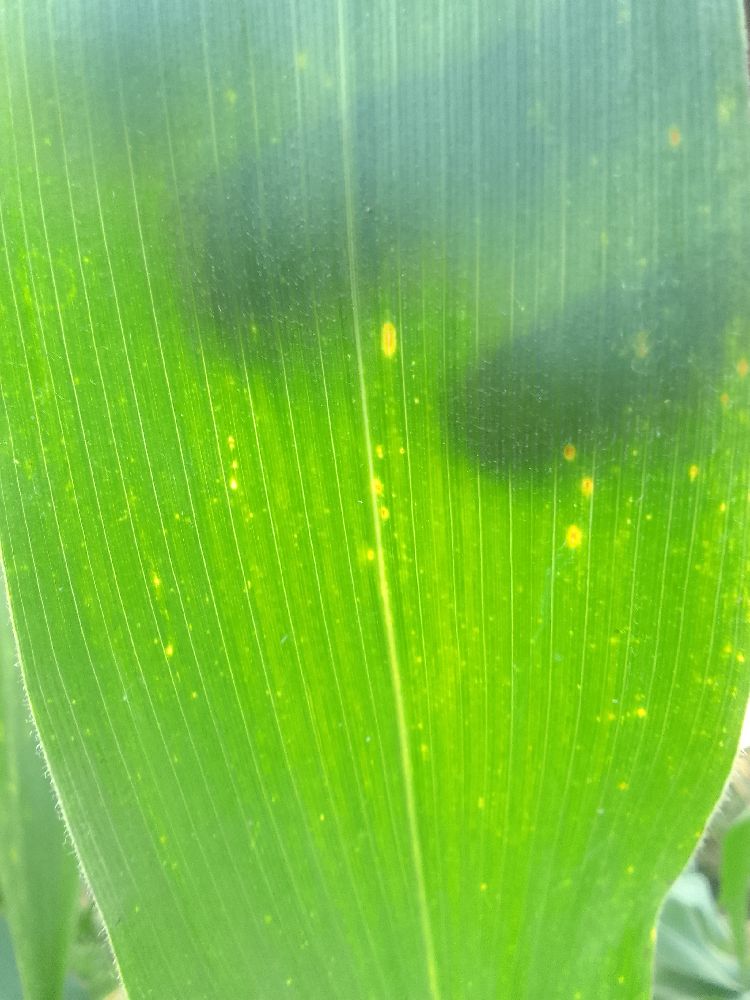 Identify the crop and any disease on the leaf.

maize, healthy
